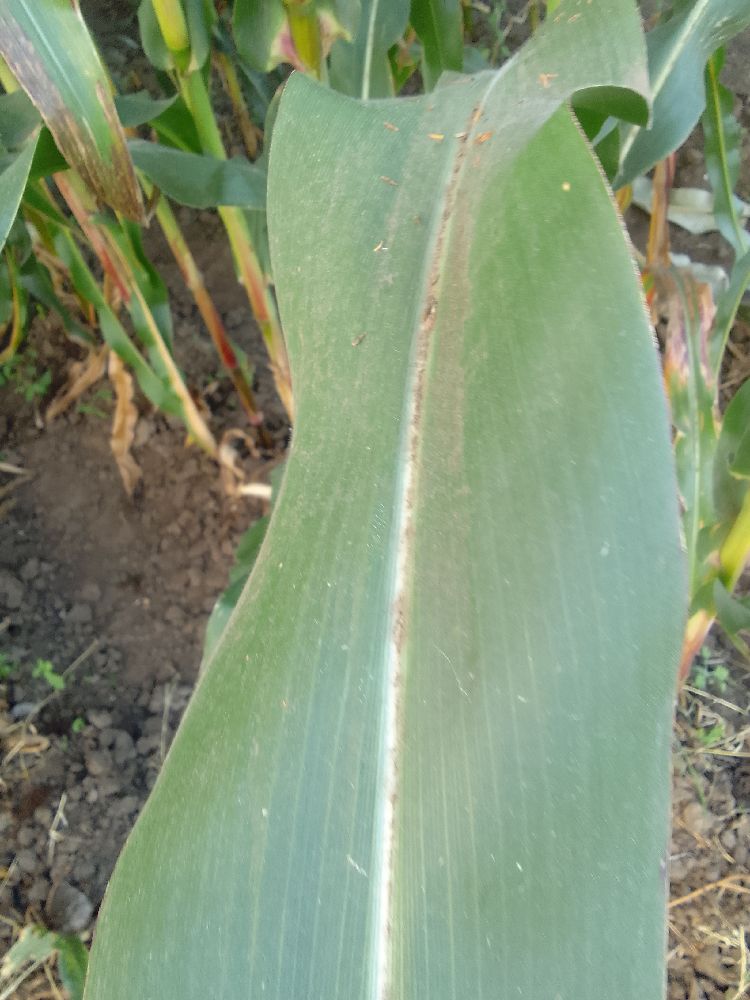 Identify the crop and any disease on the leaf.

maize, healthy
